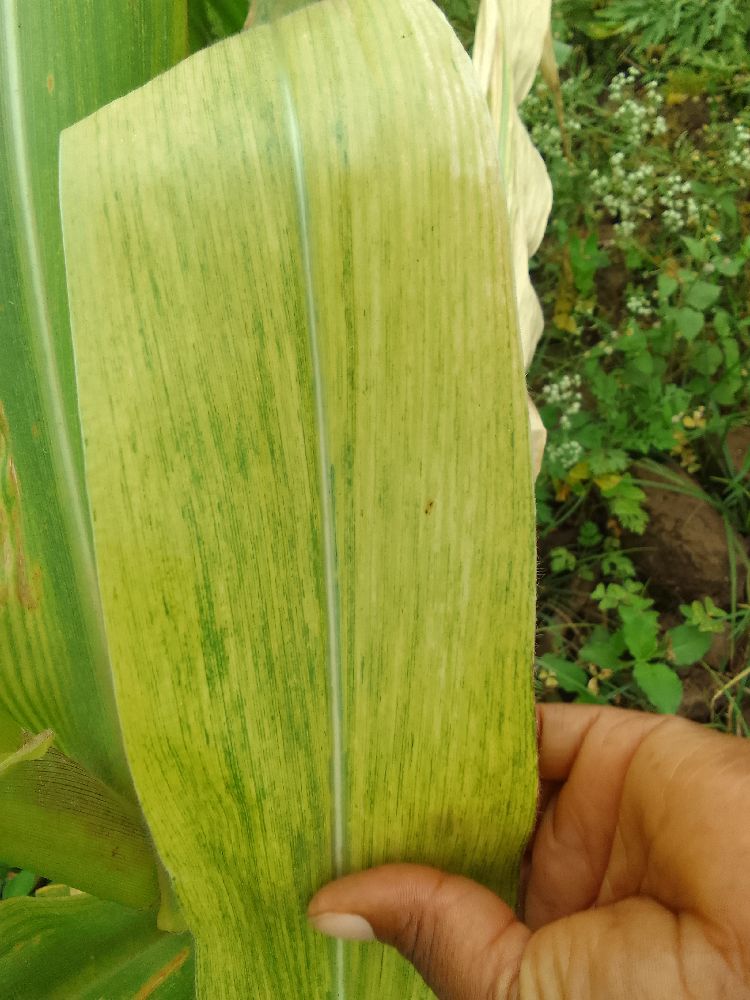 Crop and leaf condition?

maize, maize lethal necrosis
